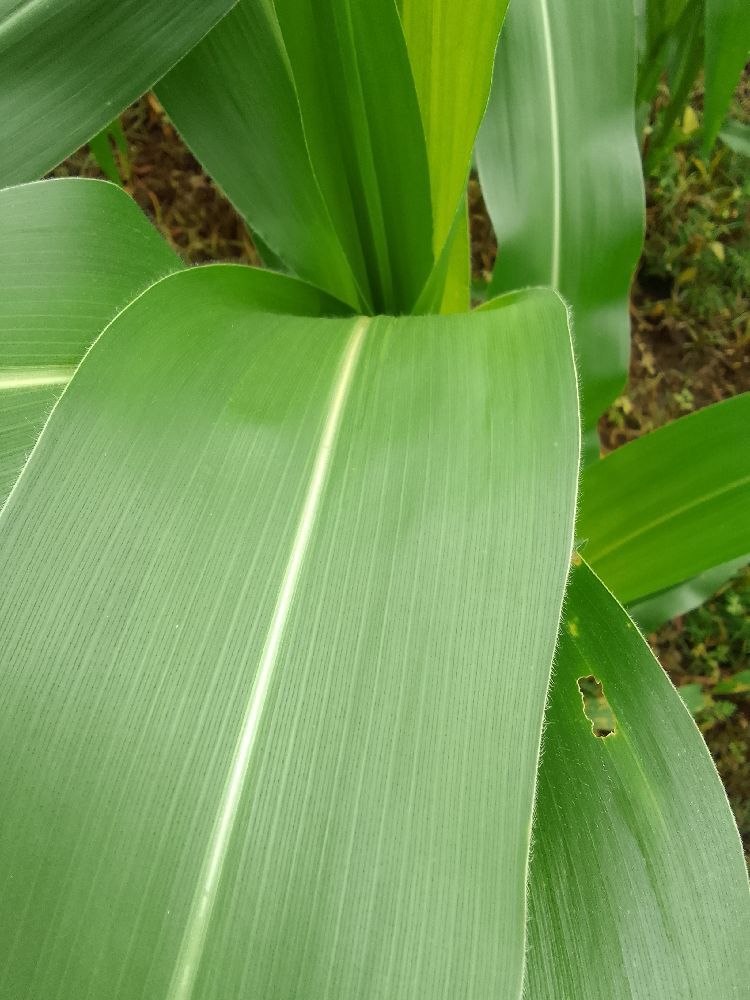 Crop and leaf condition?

maize, healthy
